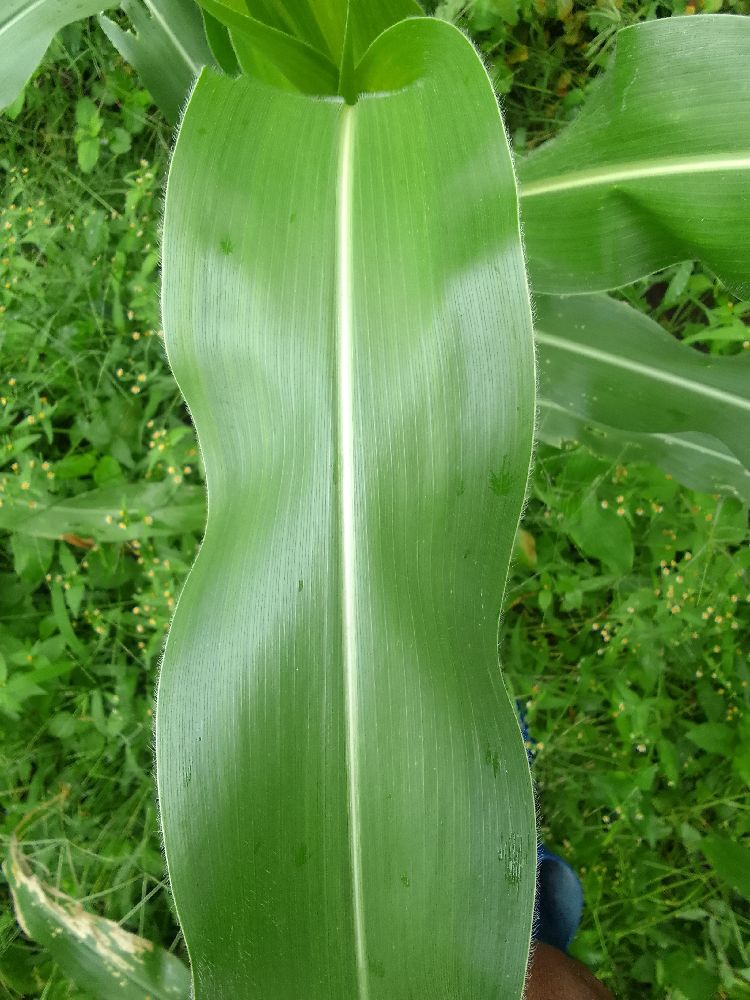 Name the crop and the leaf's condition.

maize, healthy
